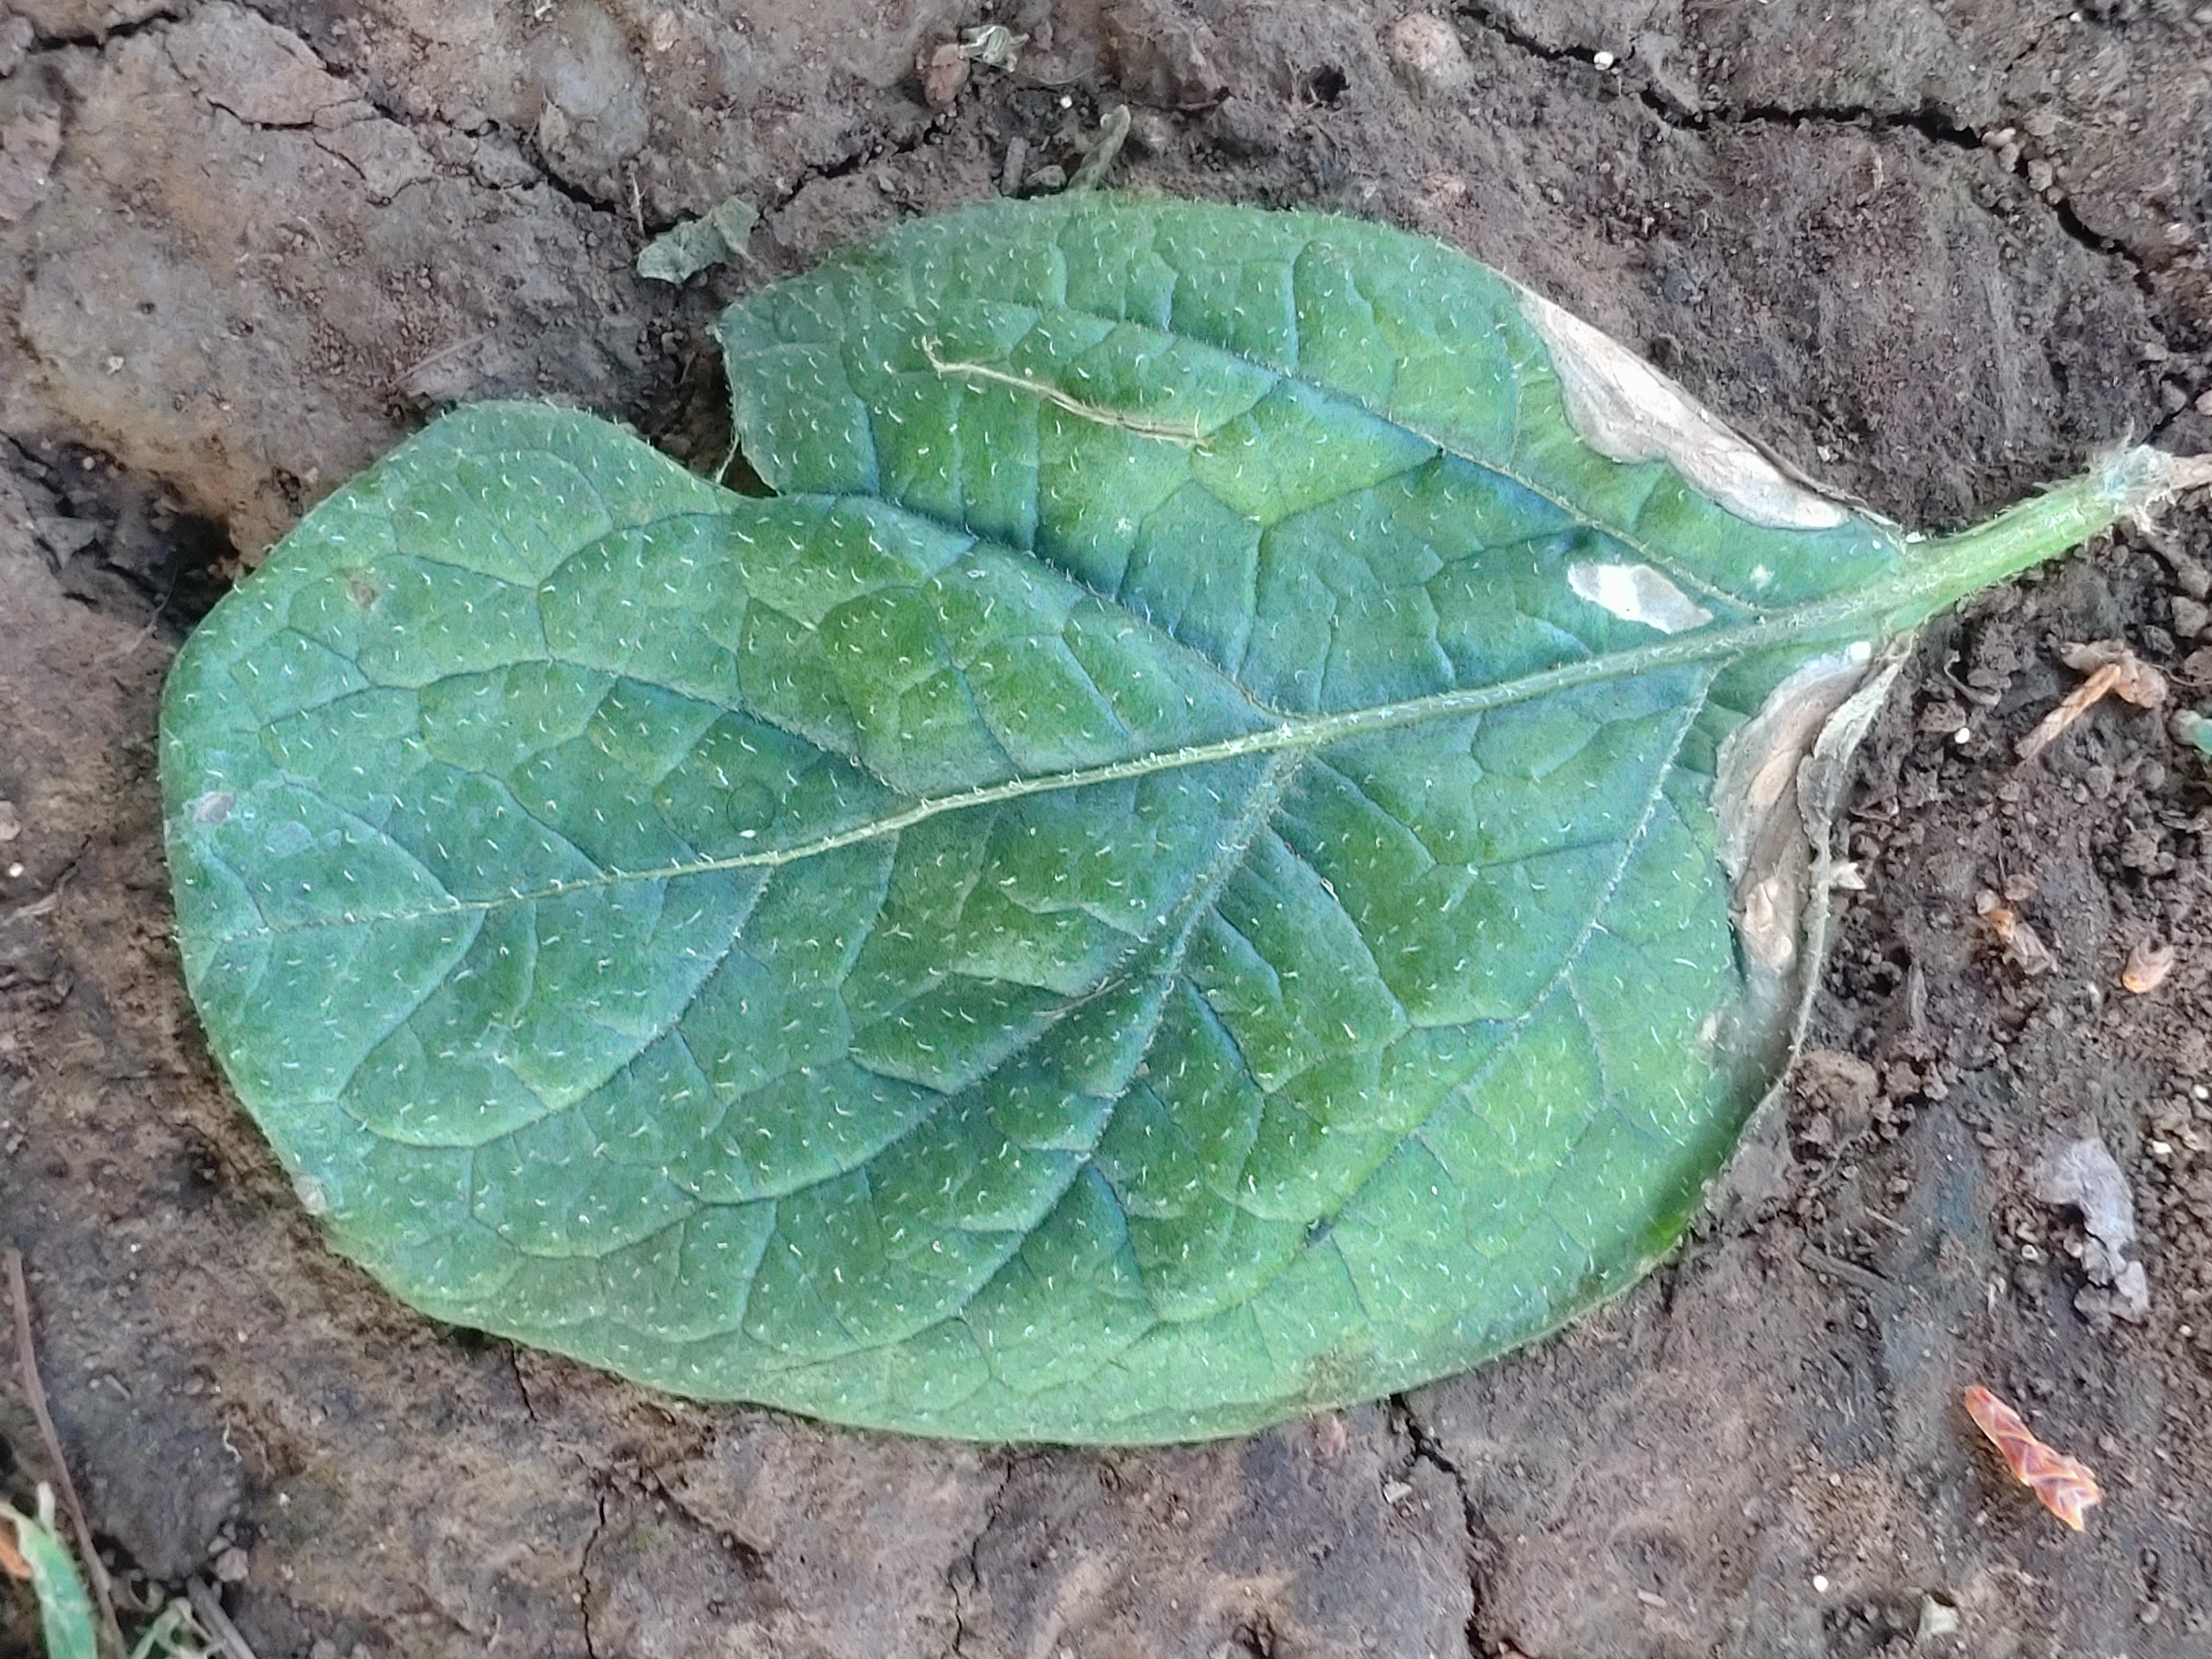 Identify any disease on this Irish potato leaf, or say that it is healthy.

early blight
